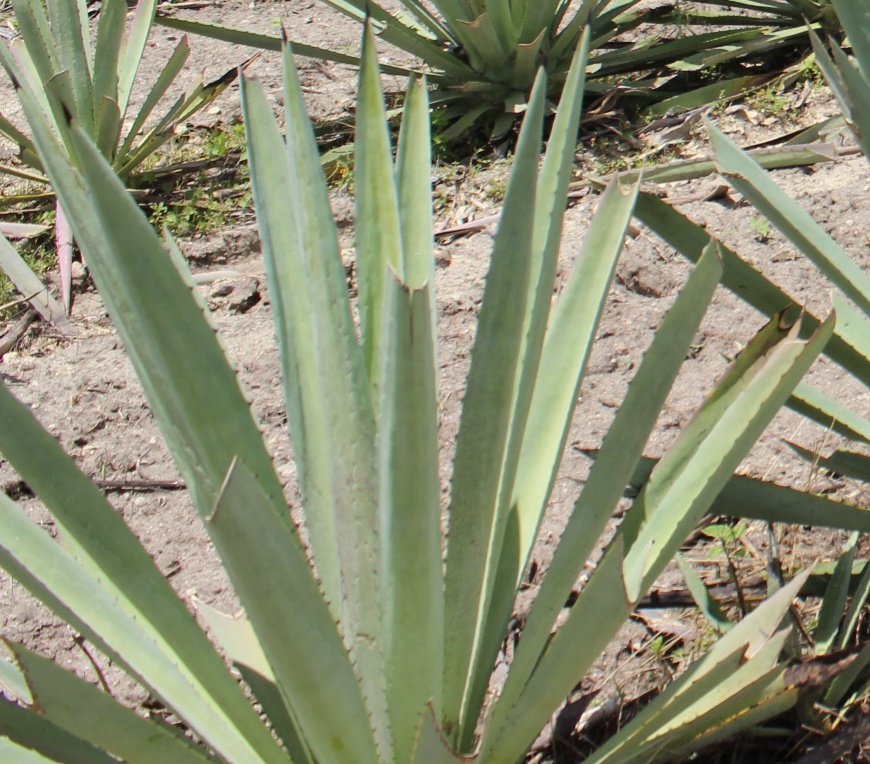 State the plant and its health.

agave, yellow
